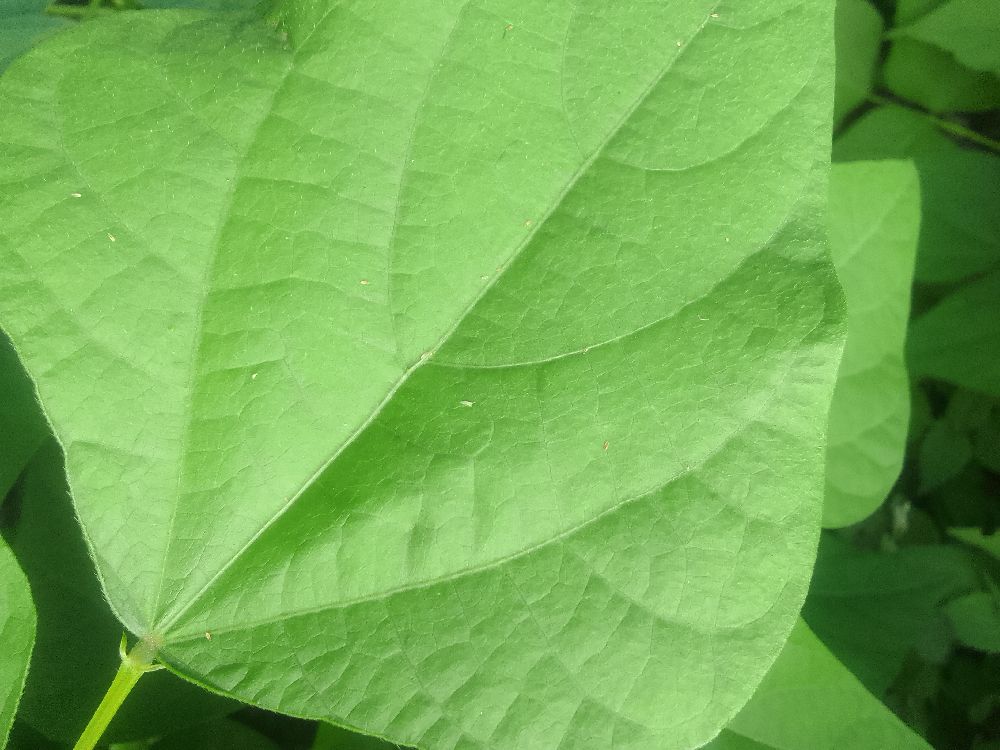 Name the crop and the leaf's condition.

common bean, healthy
